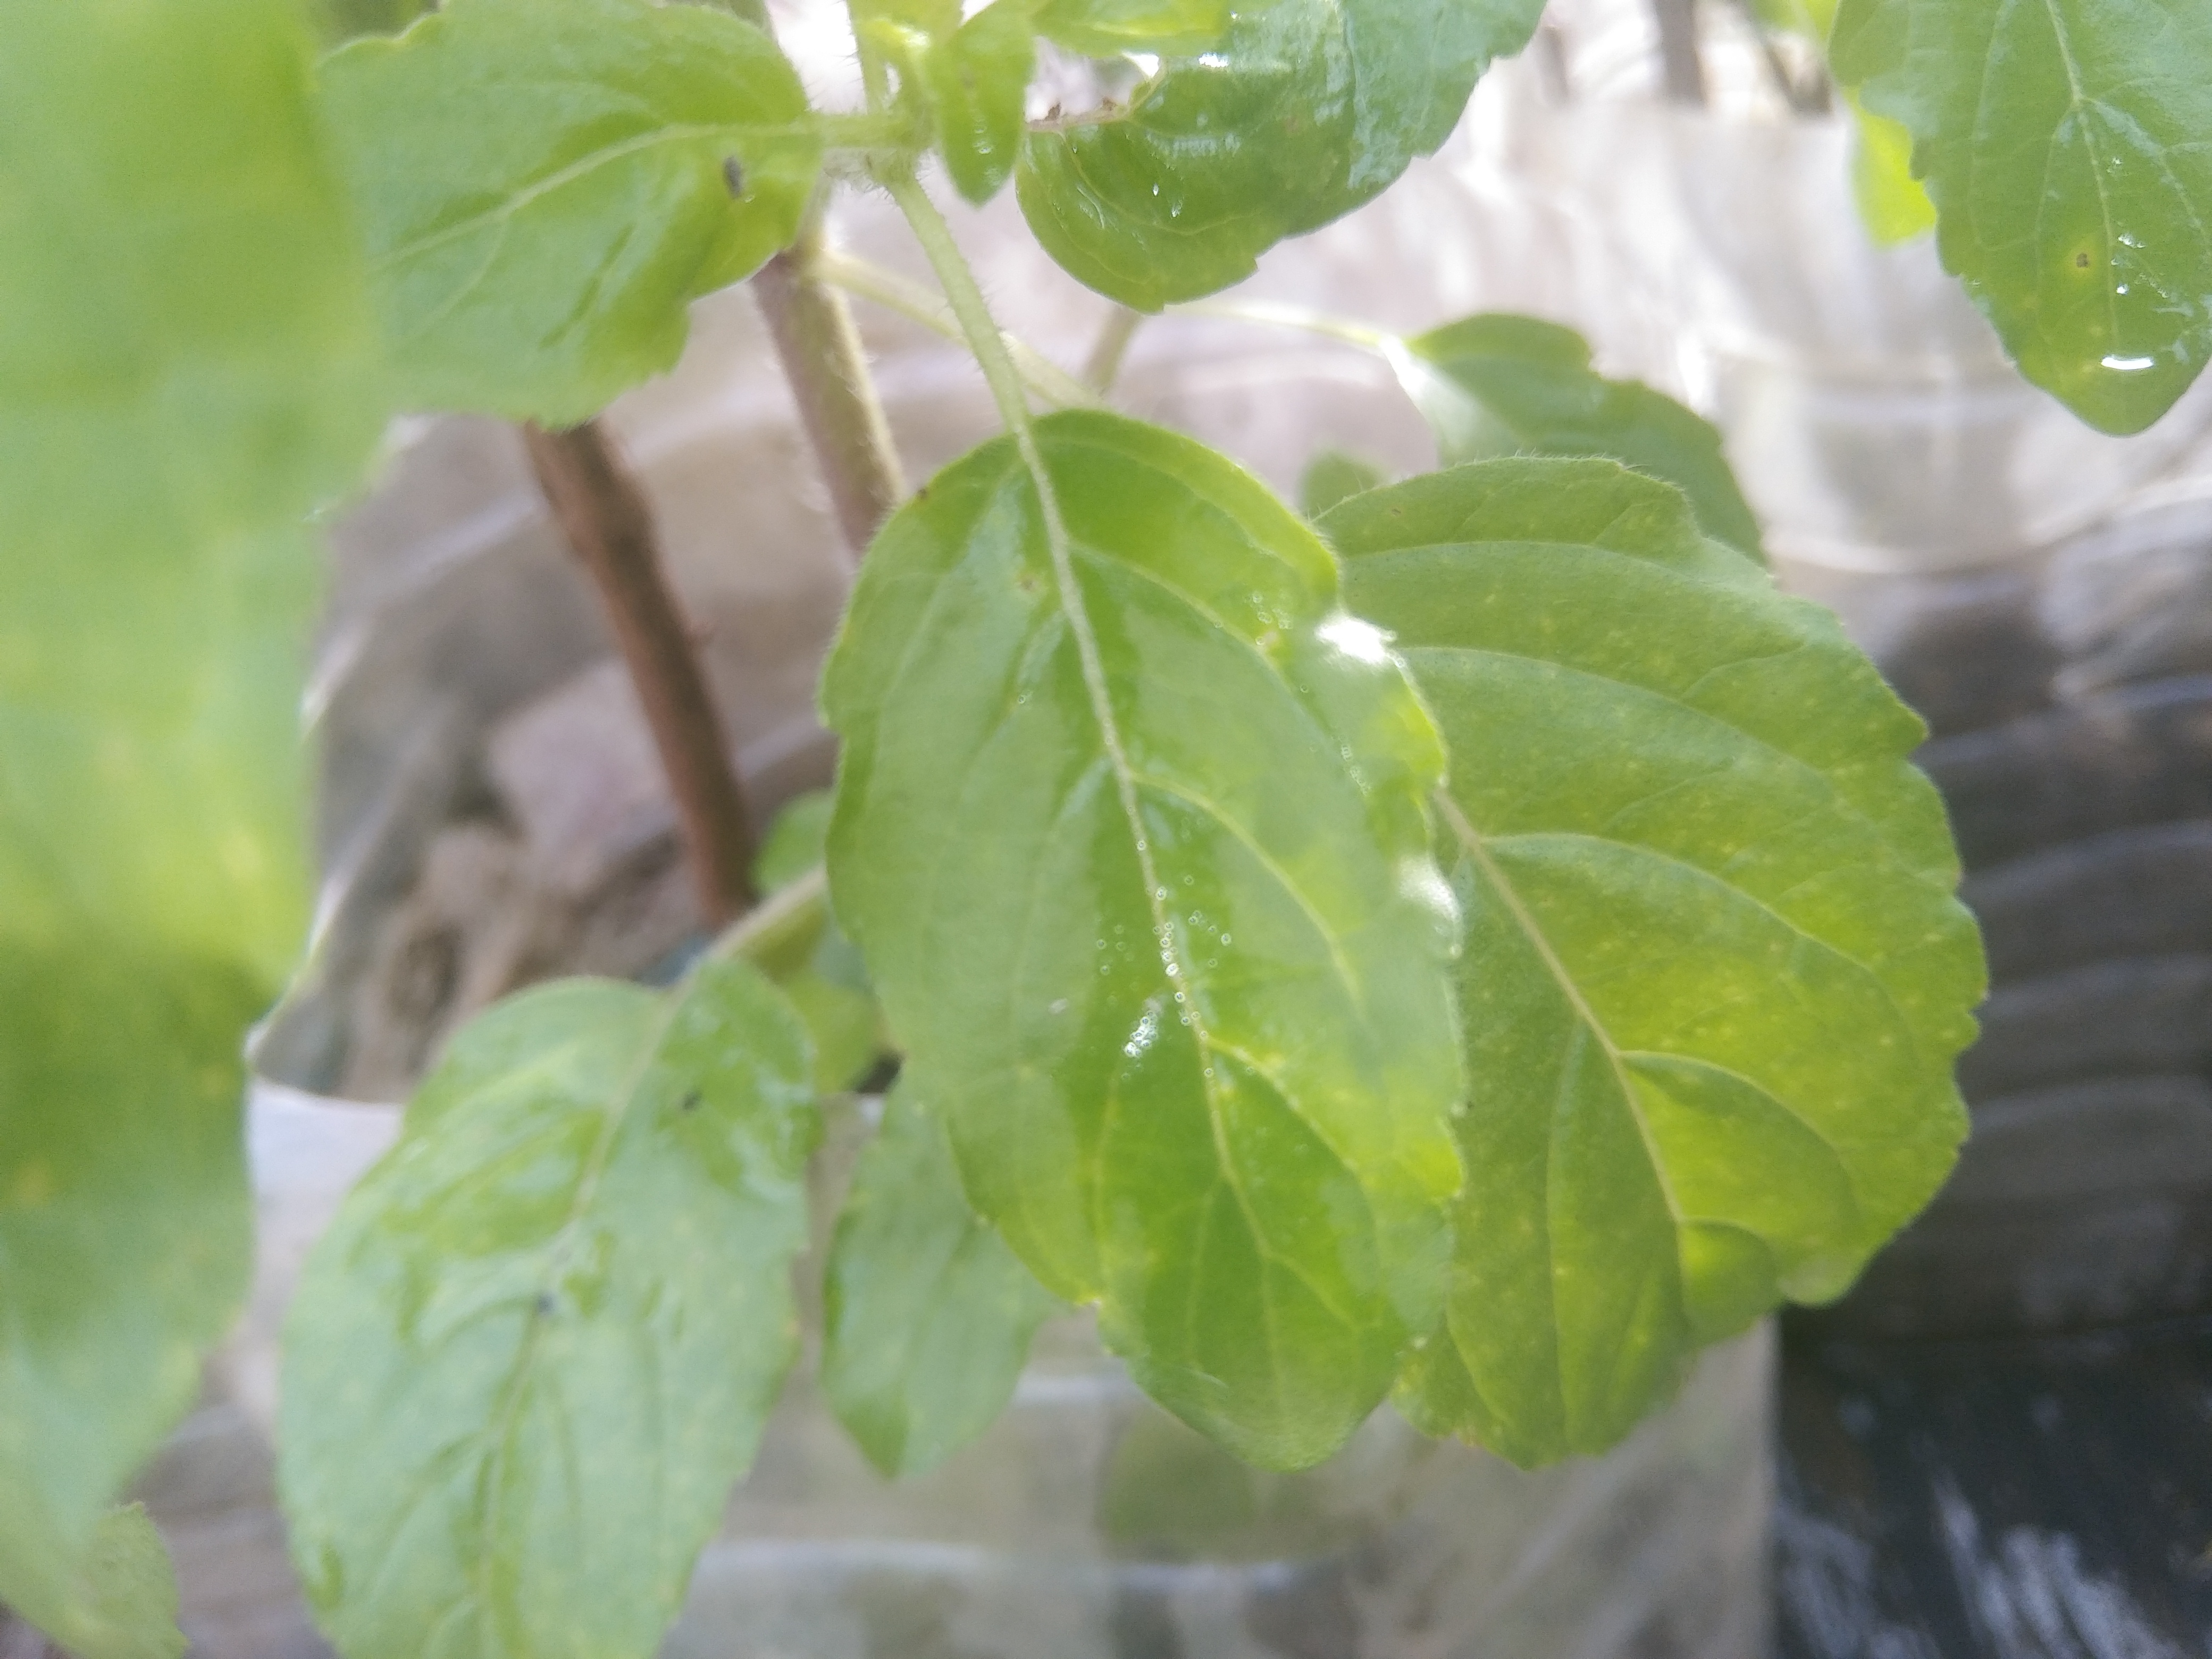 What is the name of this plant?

tulshi
